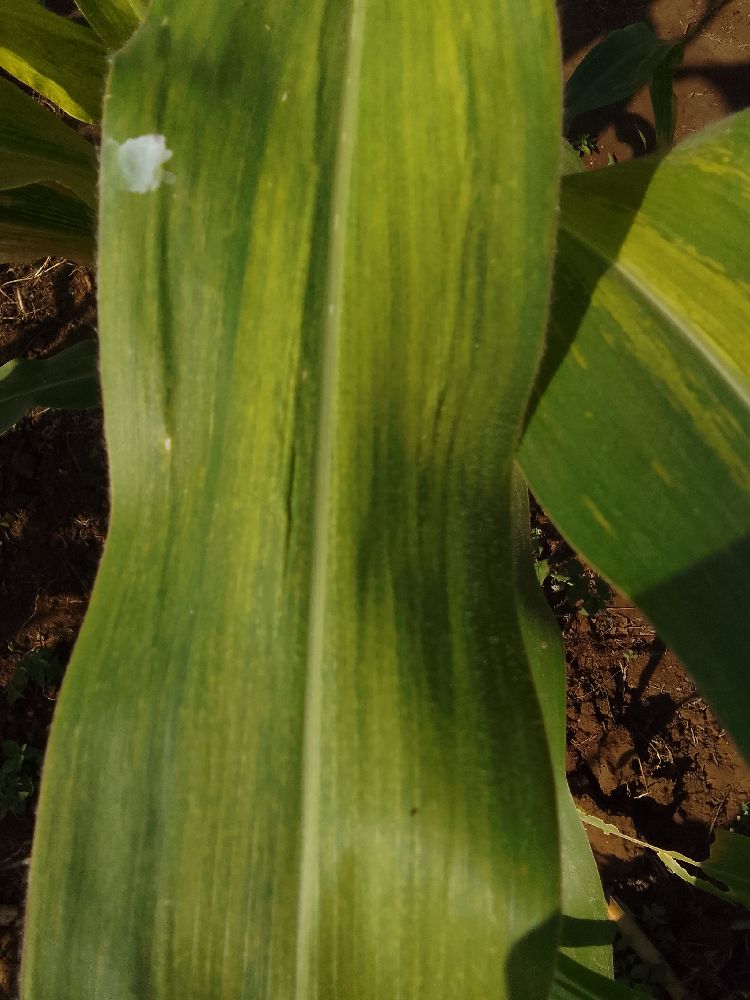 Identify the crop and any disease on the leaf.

maize, maize lethal necrosis
